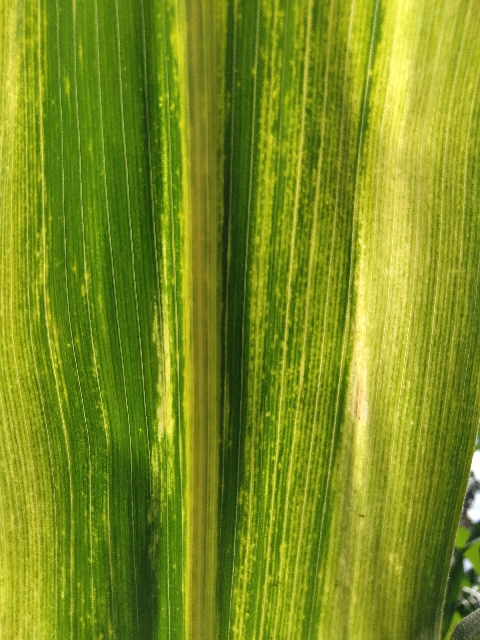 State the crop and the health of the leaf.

maize, maize lethal necrosis
